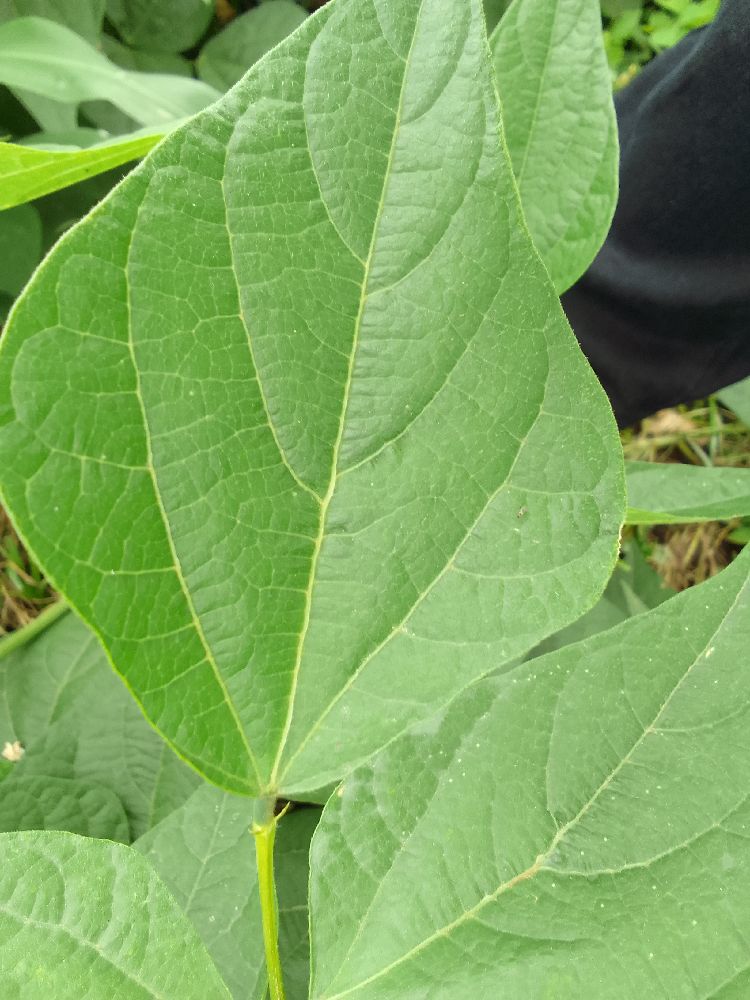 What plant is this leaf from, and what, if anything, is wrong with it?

common bean, healthy
